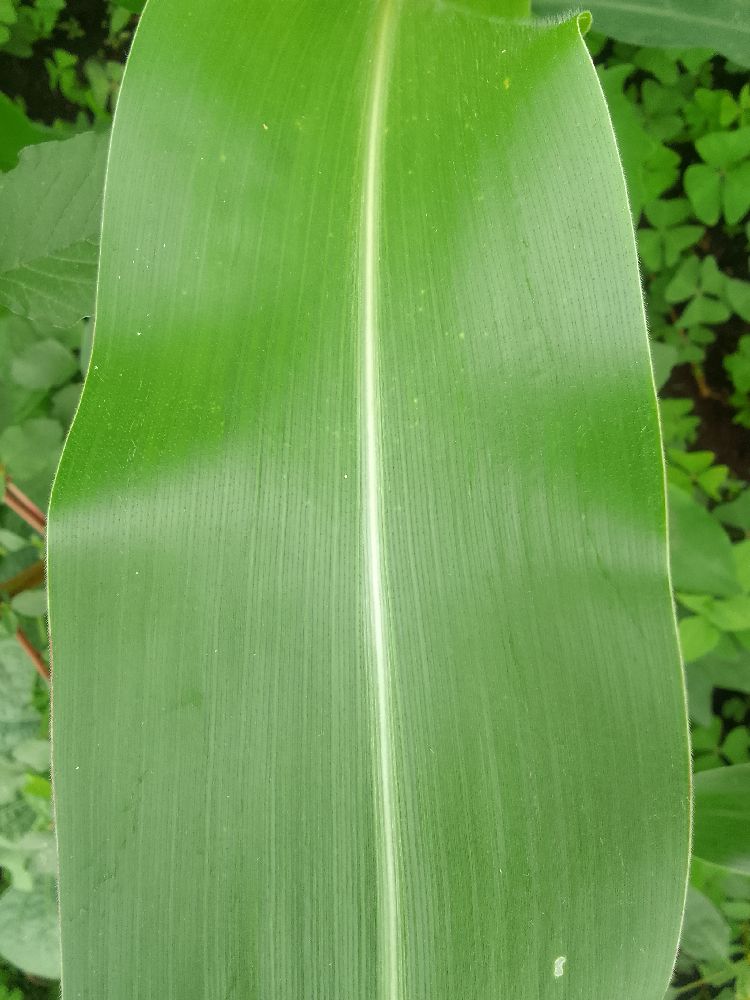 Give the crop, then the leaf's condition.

maize, healthy
